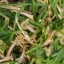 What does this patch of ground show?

grass
